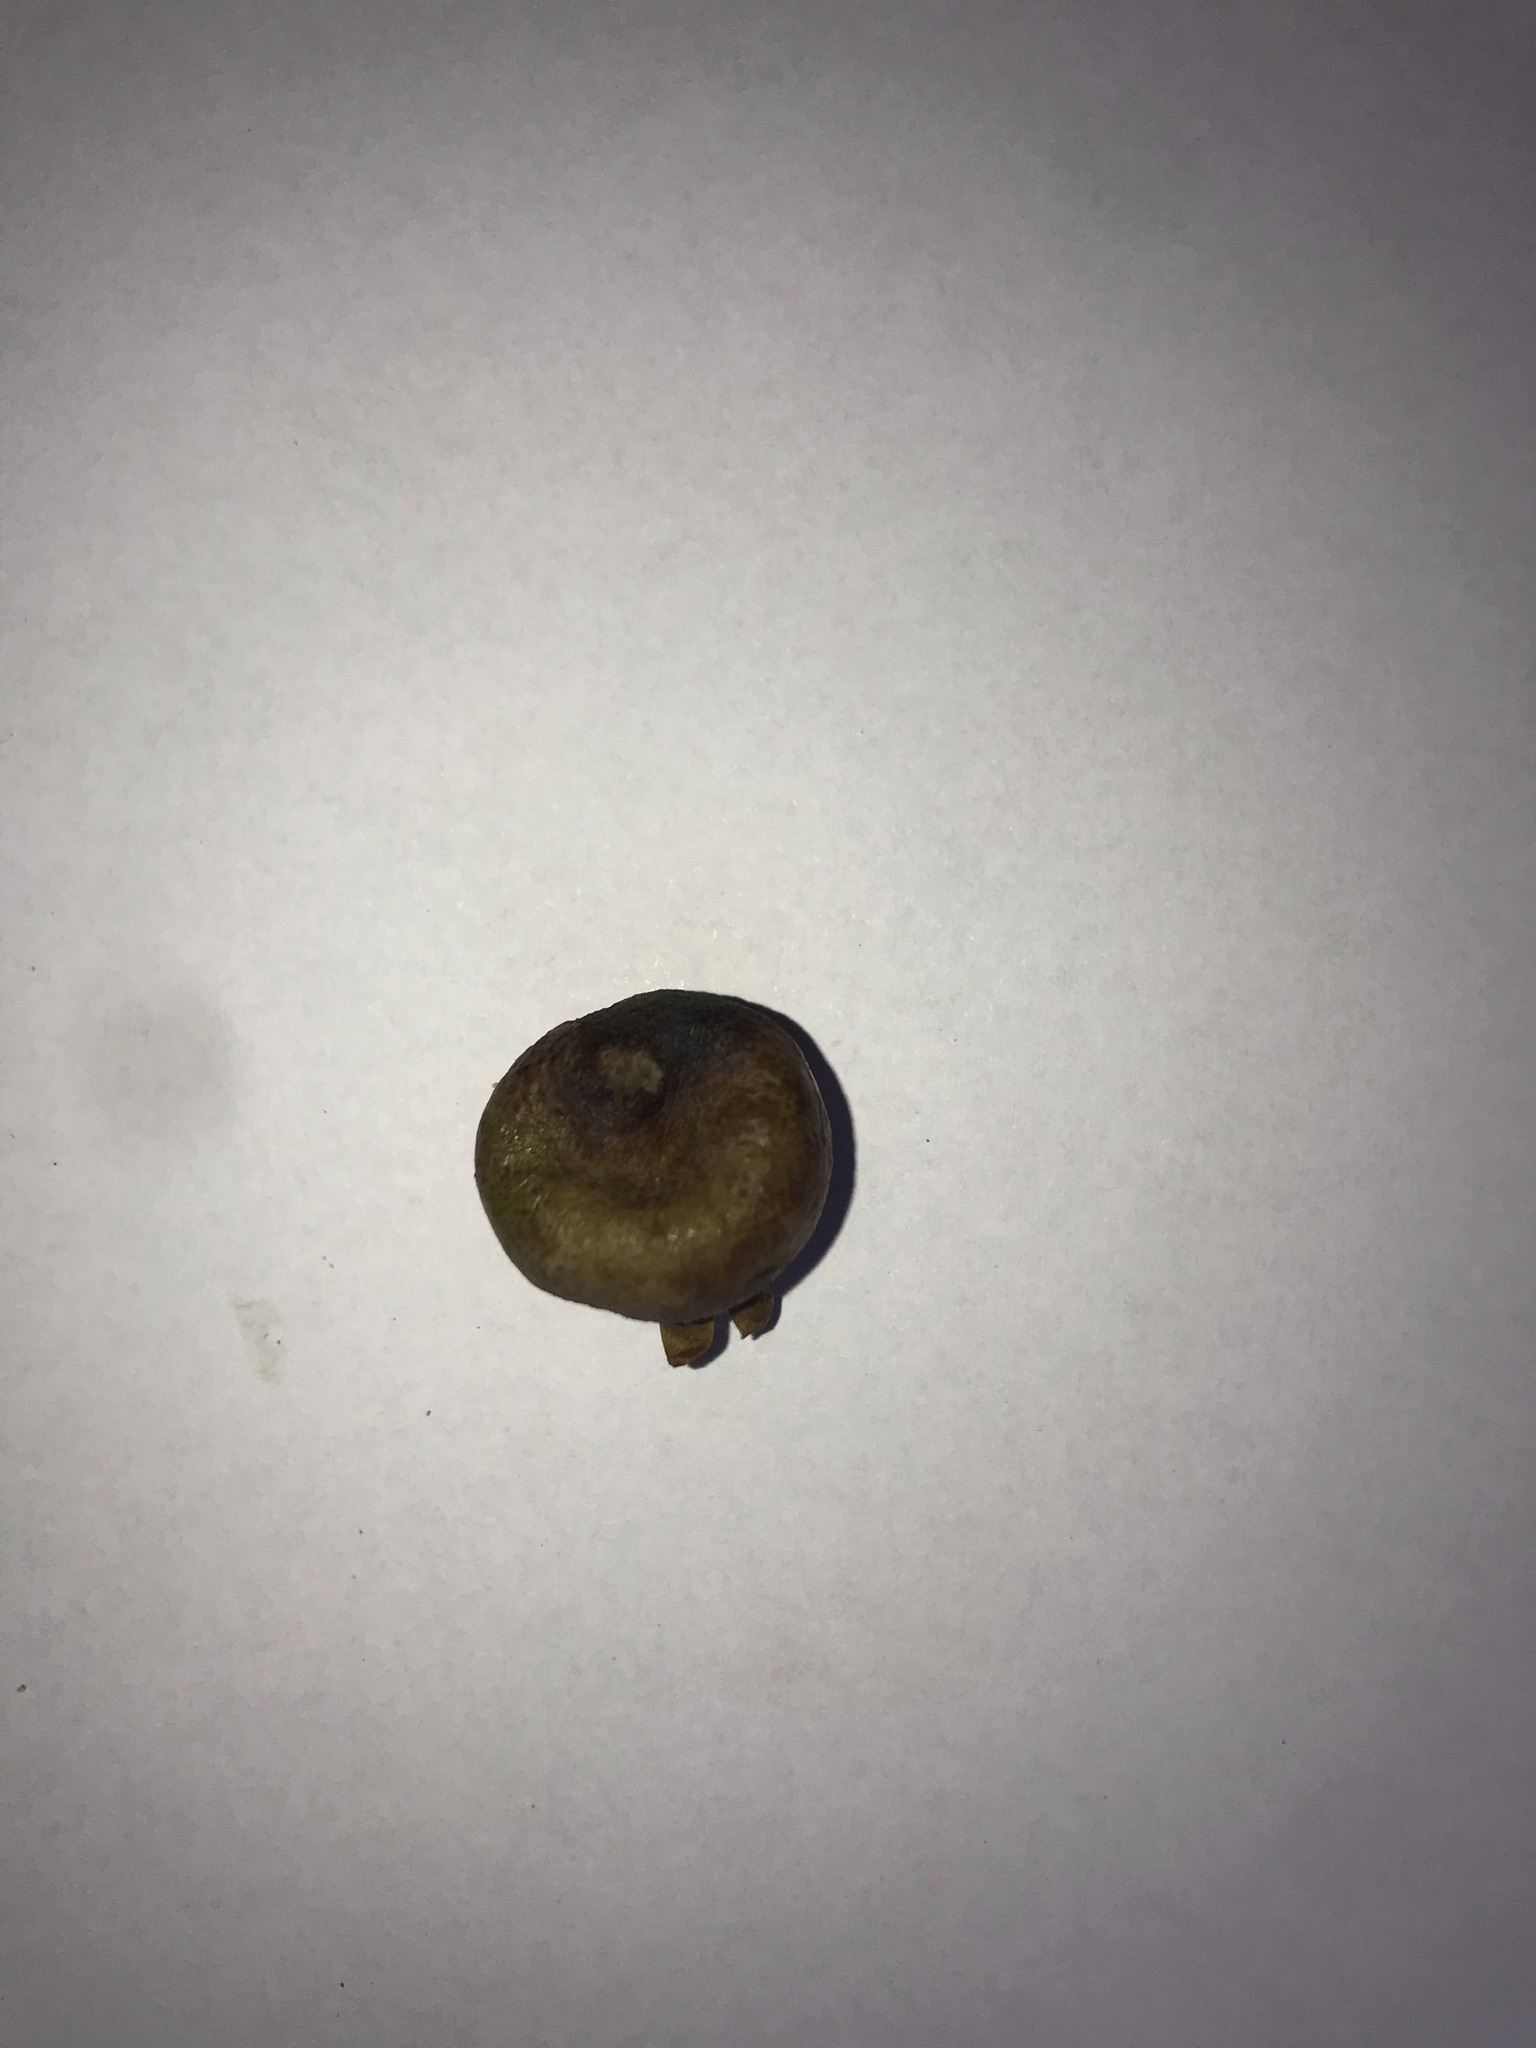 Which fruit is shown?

gabiroba
